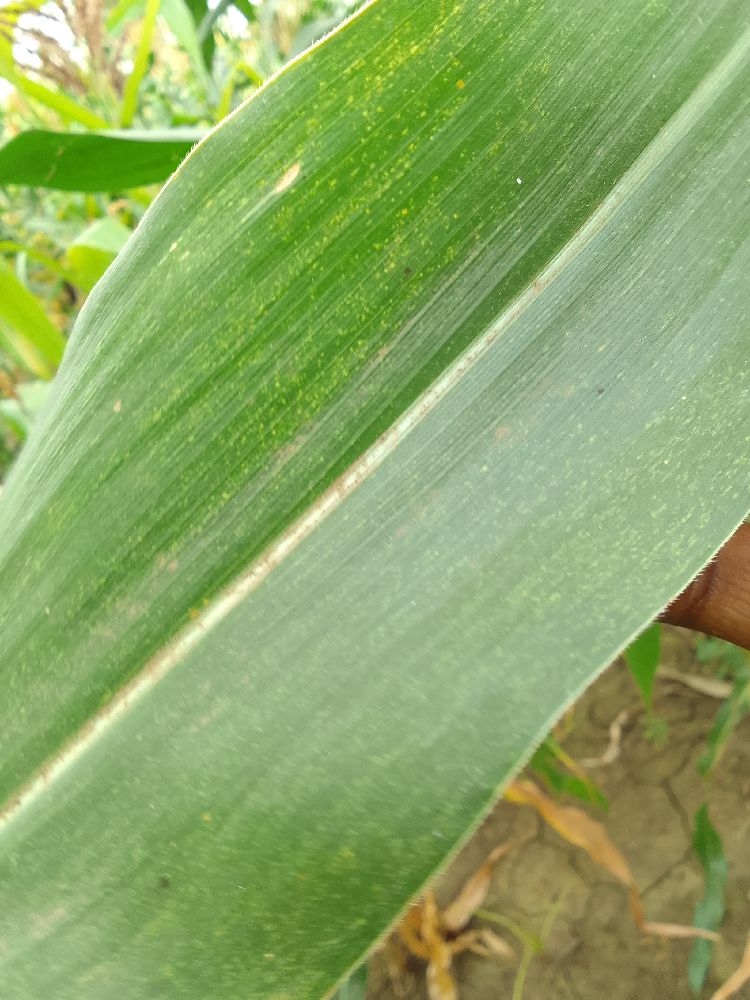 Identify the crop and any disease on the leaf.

maize, healthy
